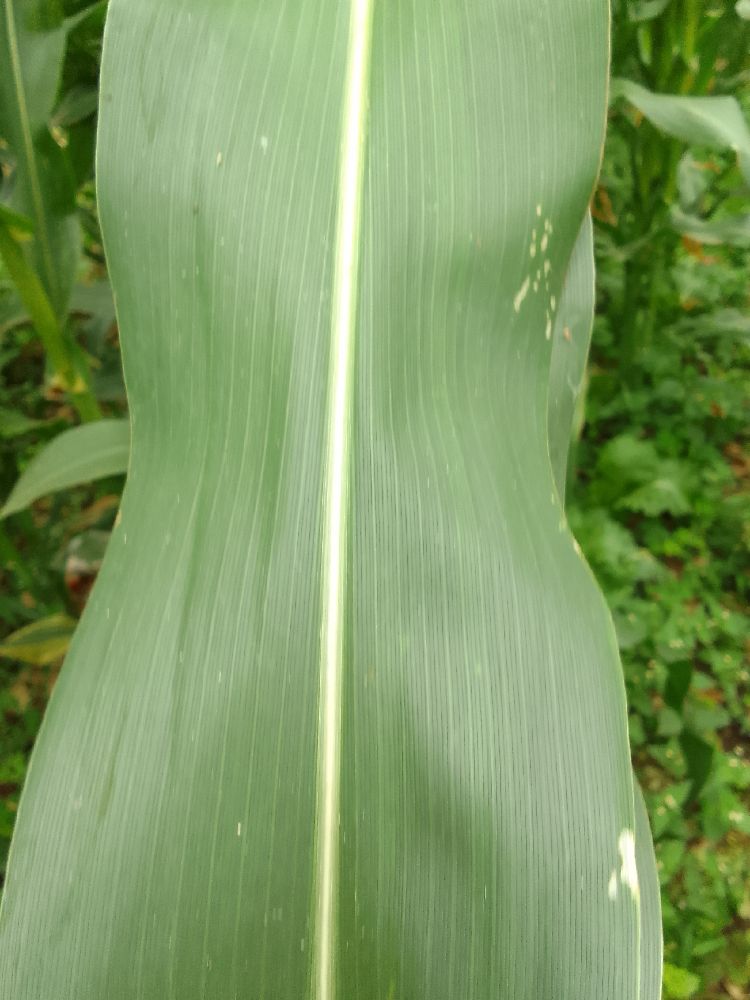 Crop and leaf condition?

maize, healthy
